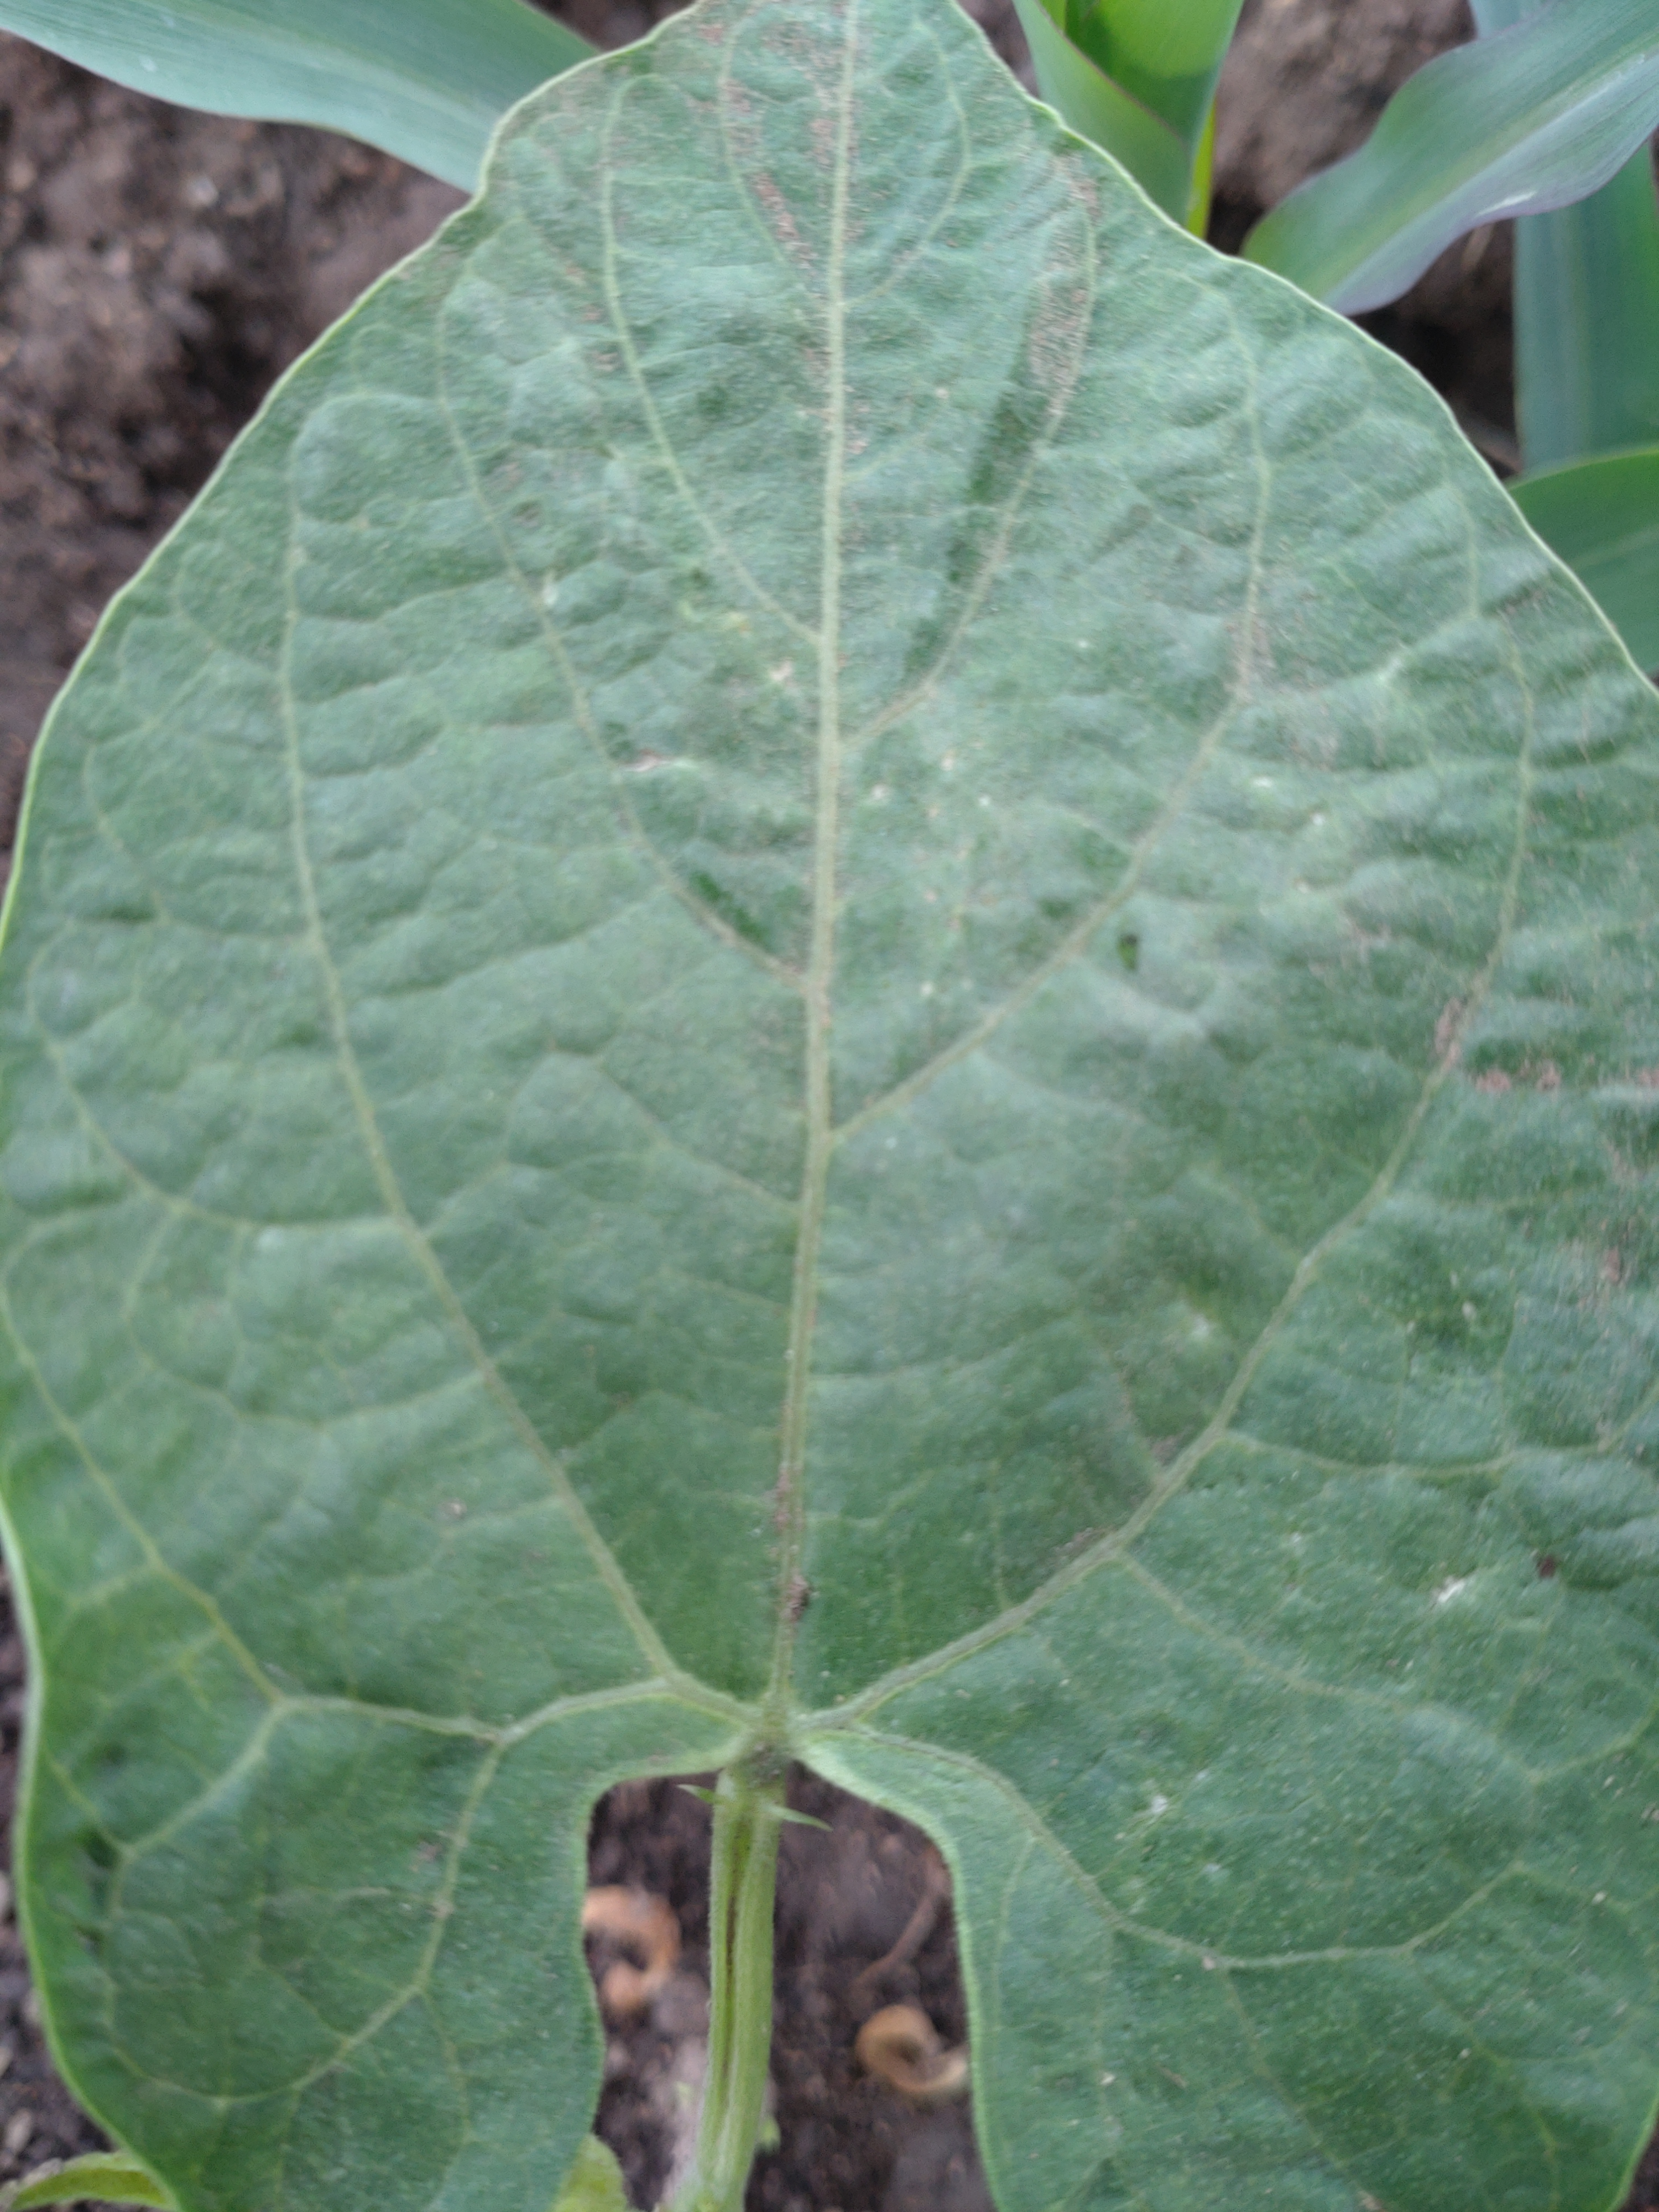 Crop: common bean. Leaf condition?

healthy
